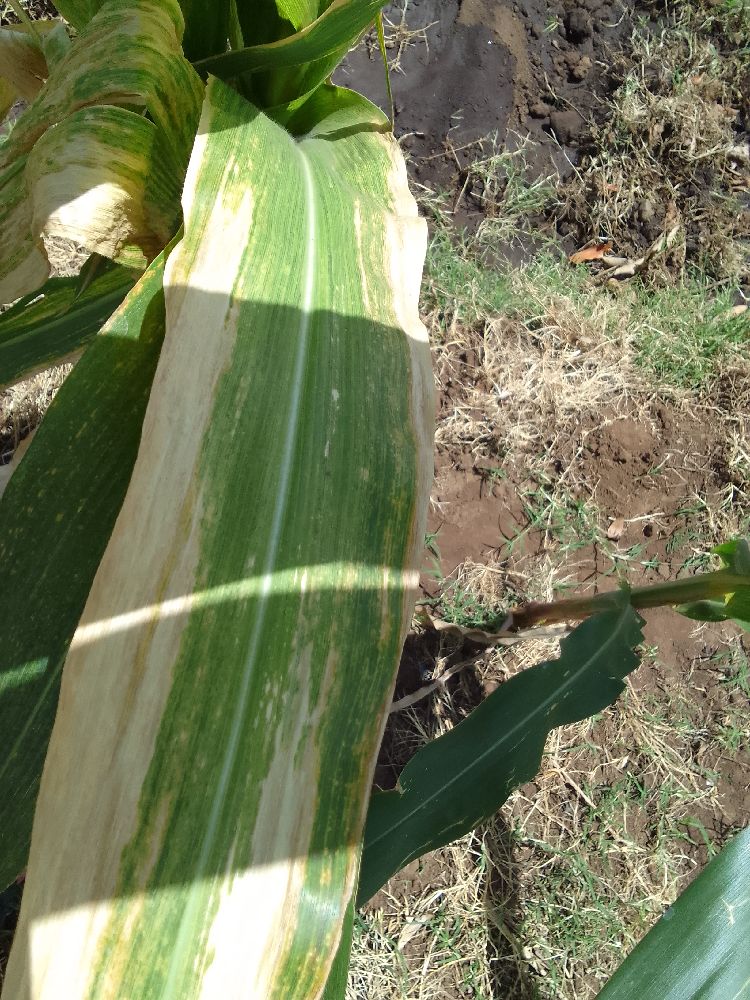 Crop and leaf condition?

maize, maize lethal necrosis
